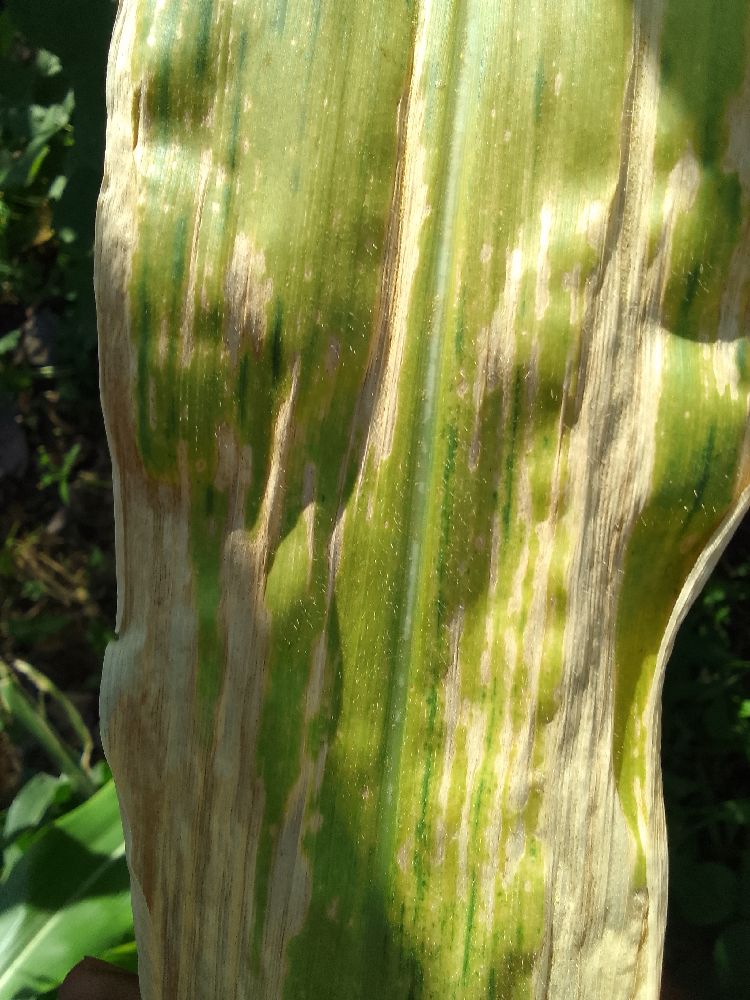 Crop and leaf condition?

maize, maize lethal necrosis
